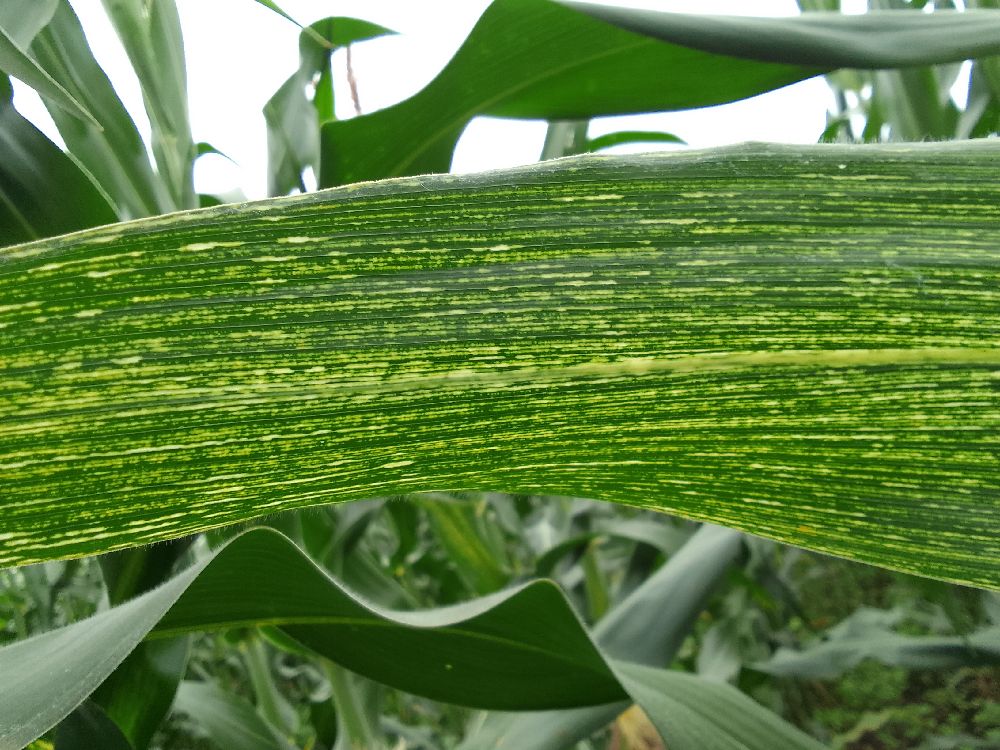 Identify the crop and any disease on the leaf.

maize, maize streak virus
